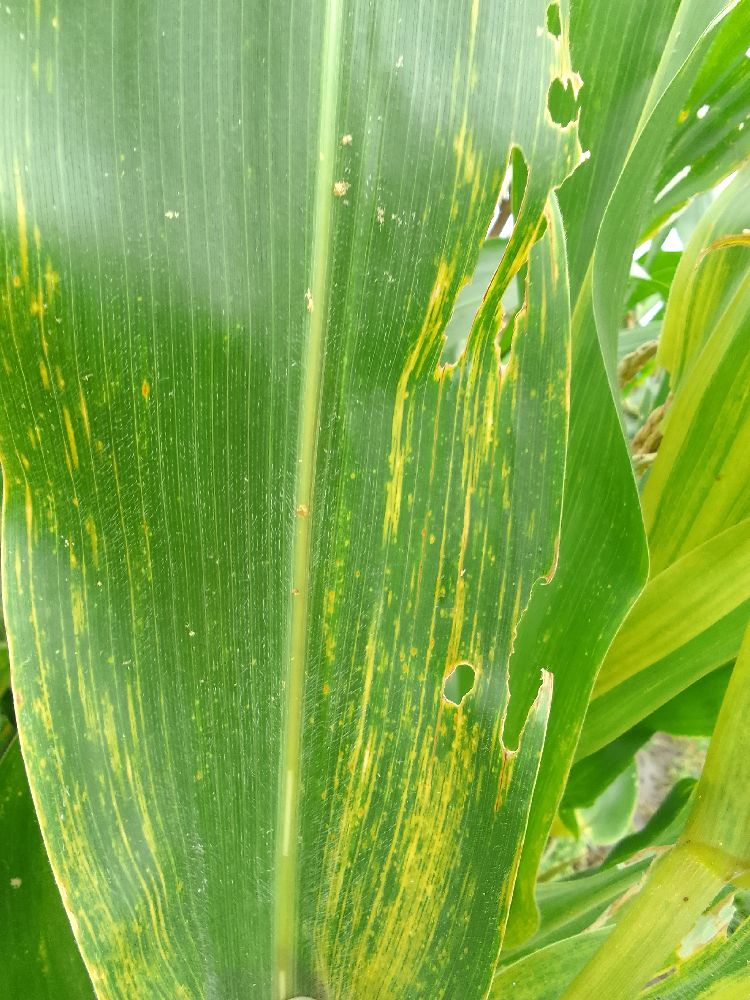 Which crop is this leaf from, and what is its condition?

maize, maize lethal necrosis
